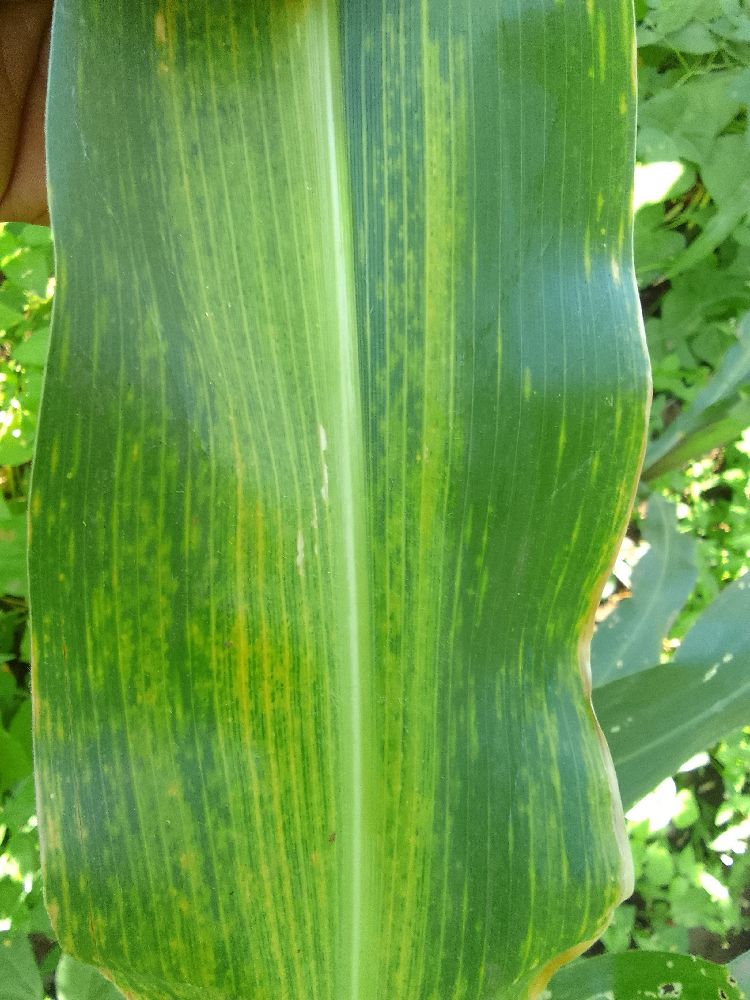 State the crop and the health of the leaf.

maize, maize lethal necrosis
